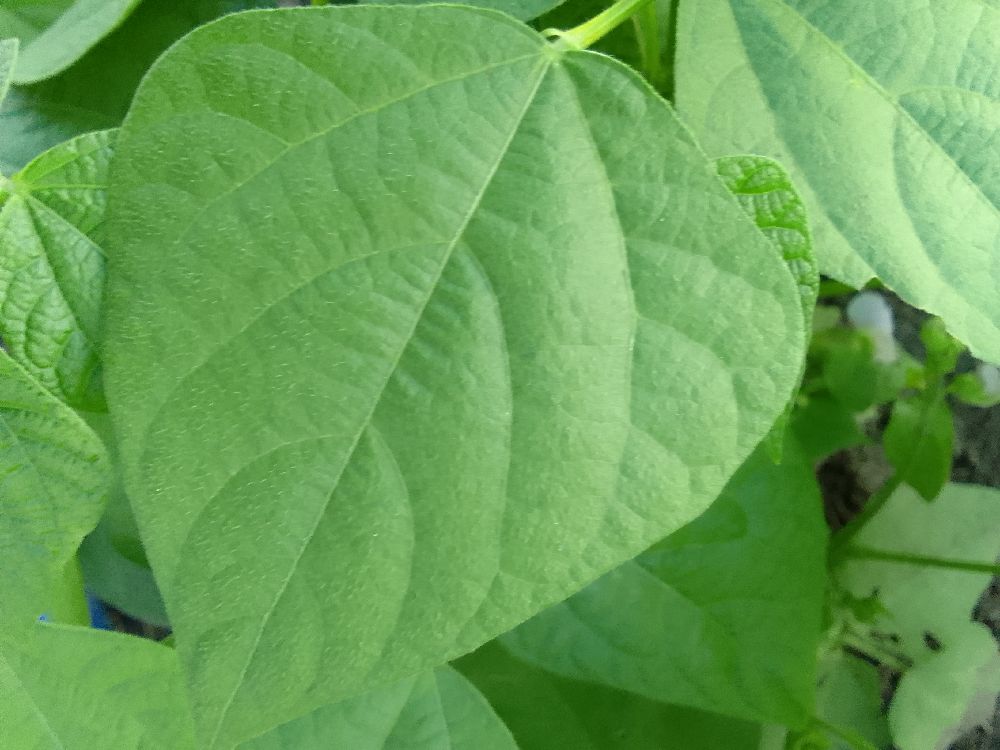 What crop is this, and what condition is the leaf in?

common bean, healthy
